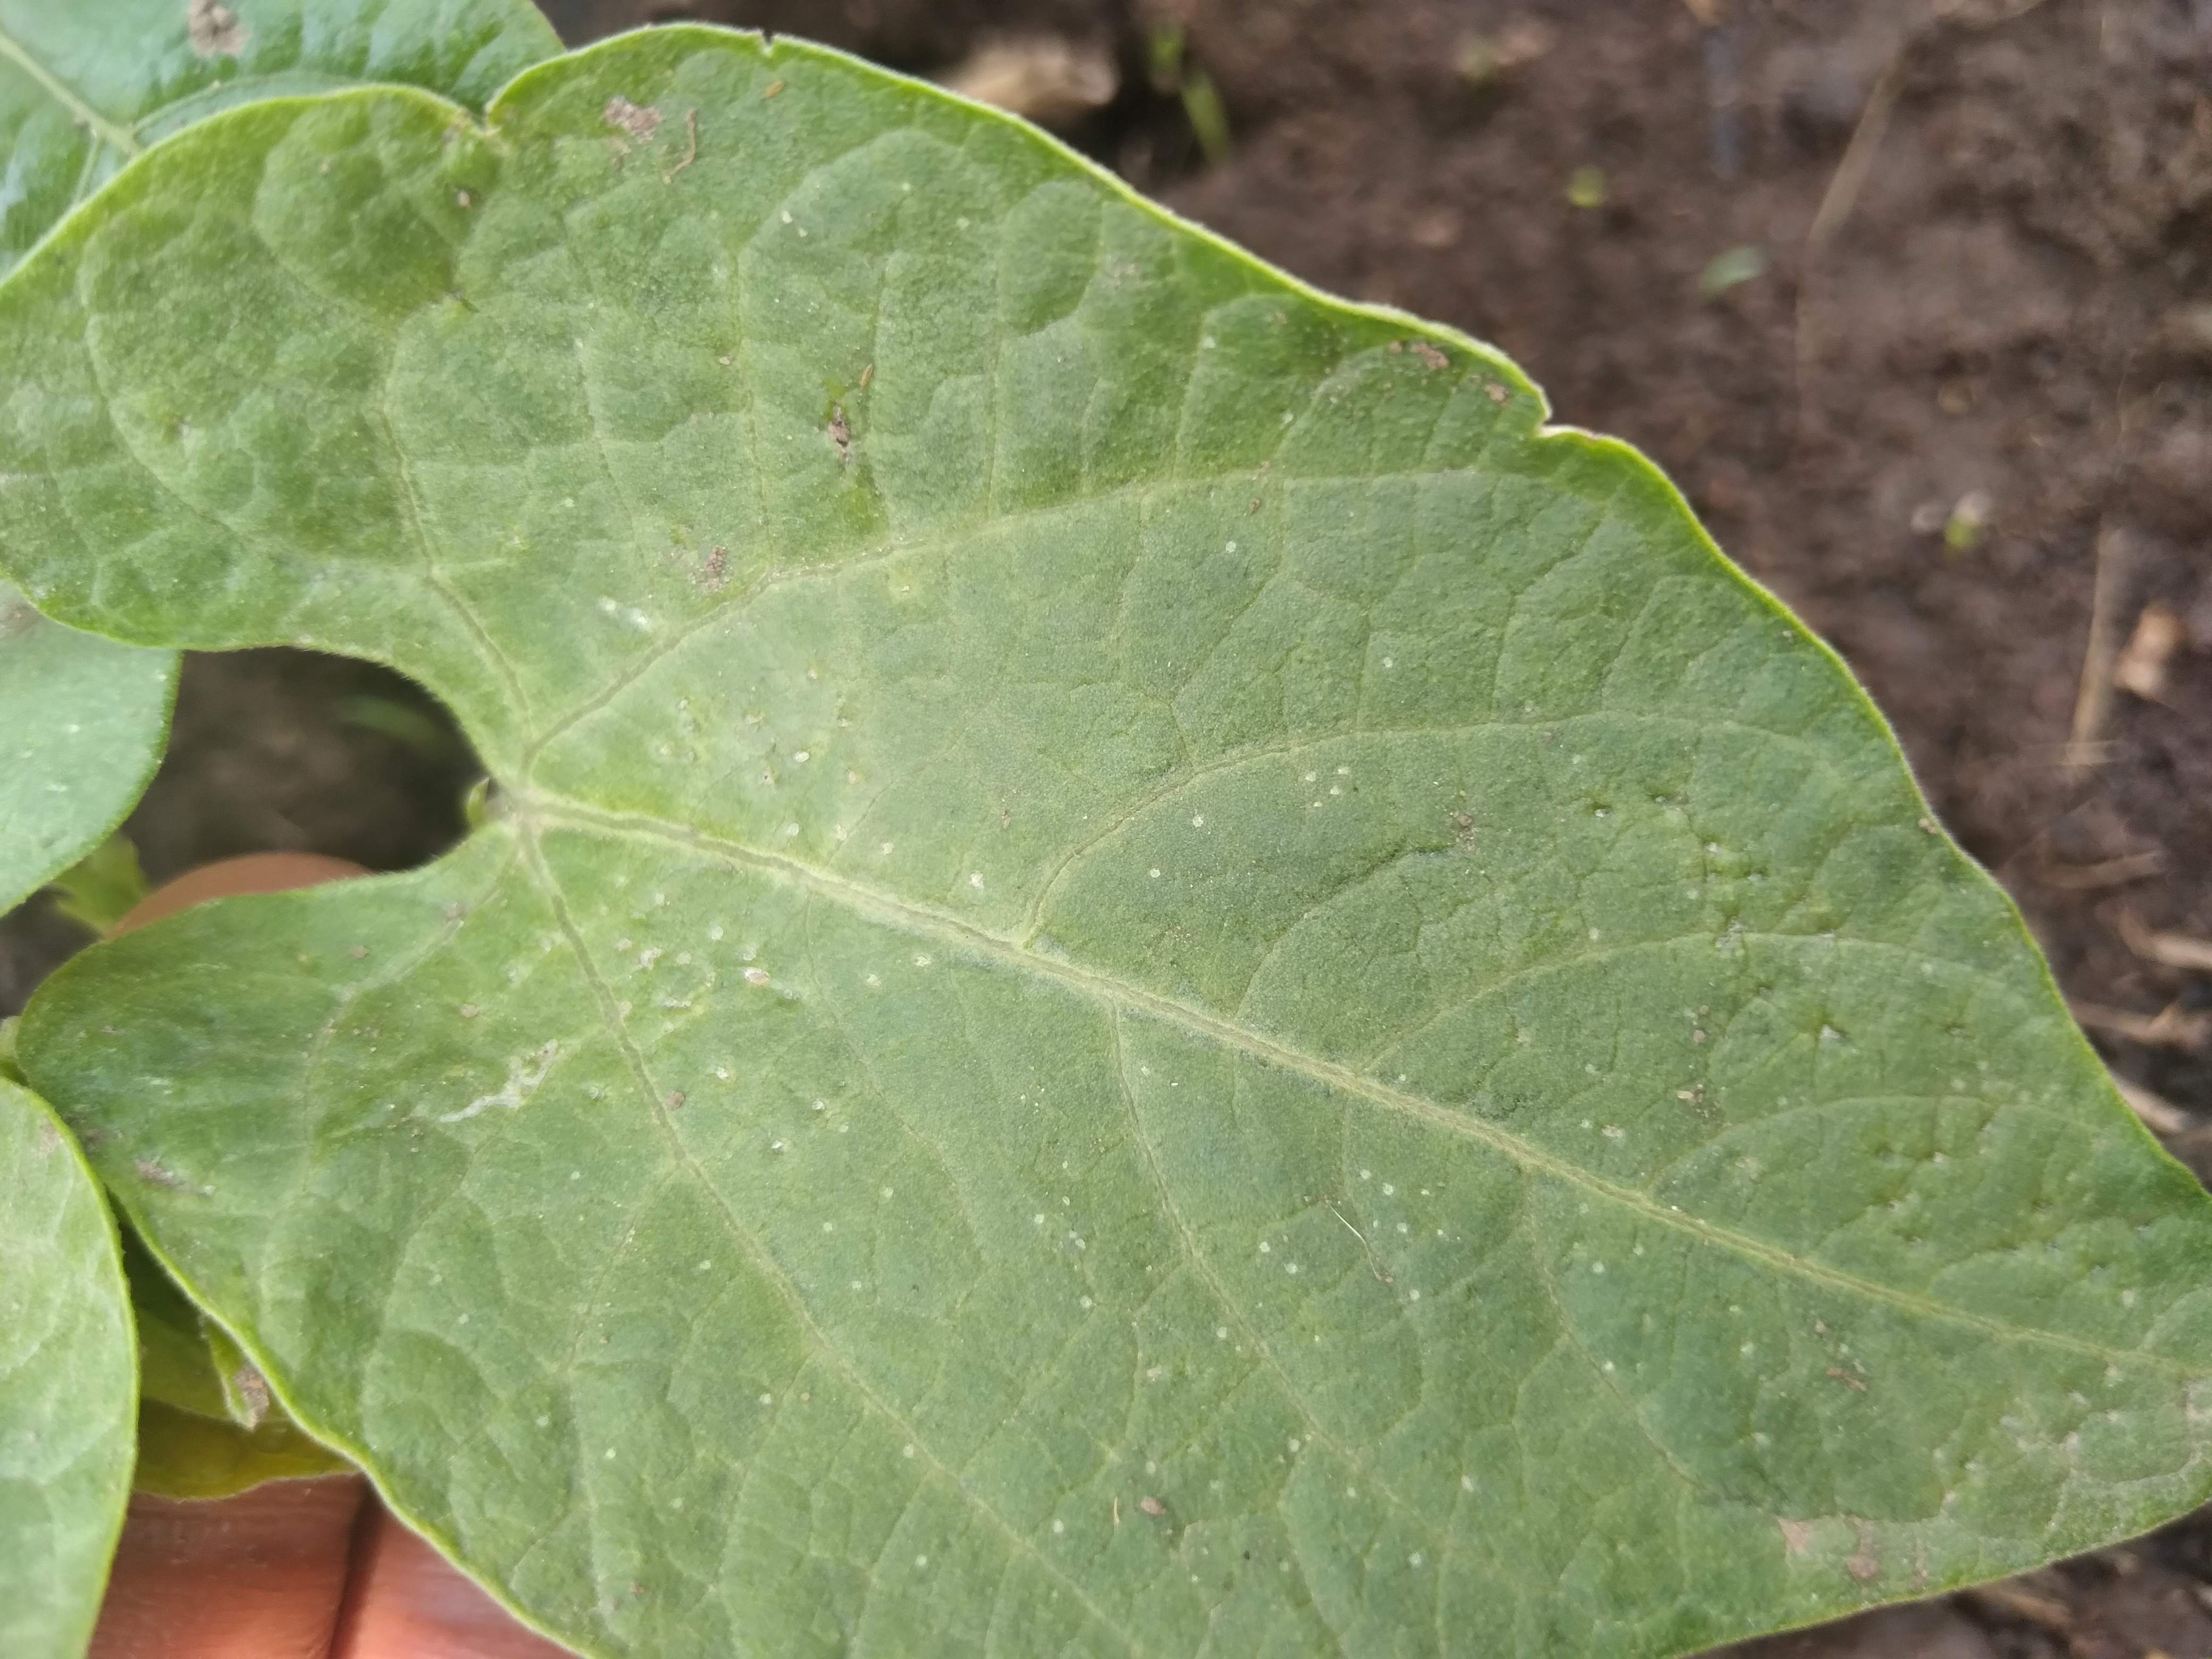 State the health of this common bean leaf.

healthy
